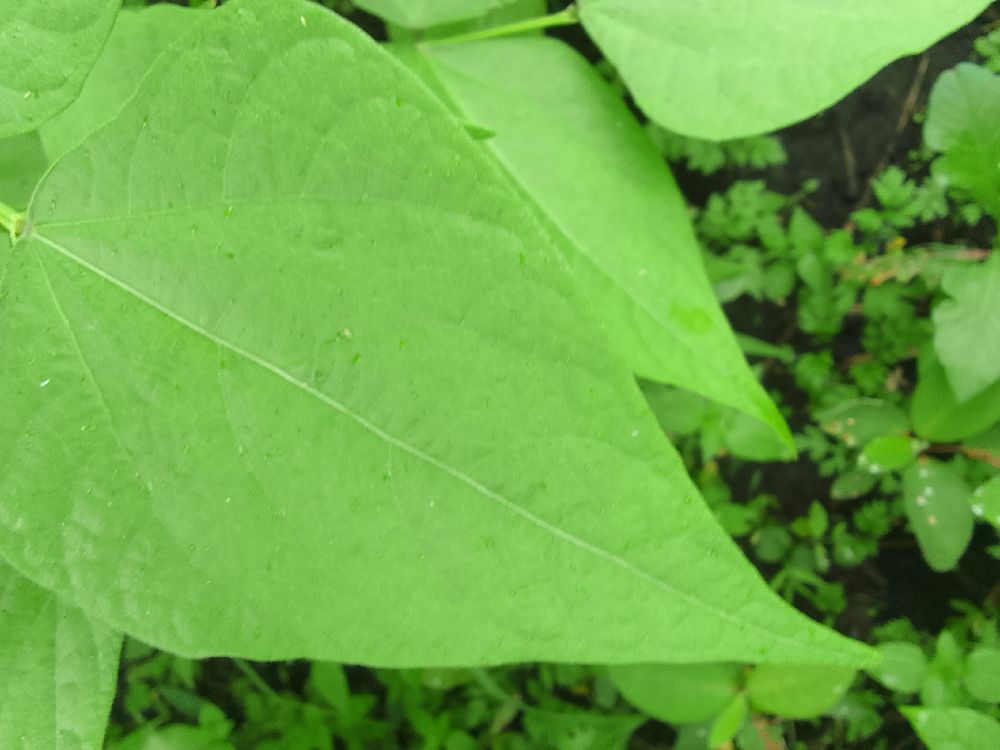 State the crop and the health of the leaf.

common bean, healthy
